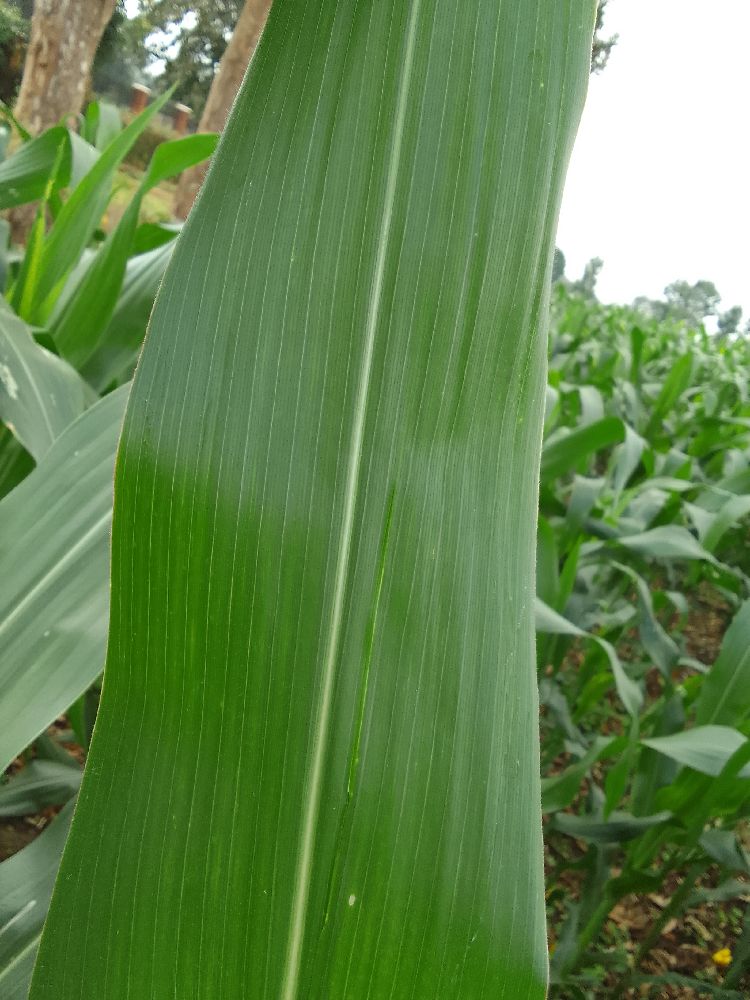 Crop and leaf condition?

maize, healthy
